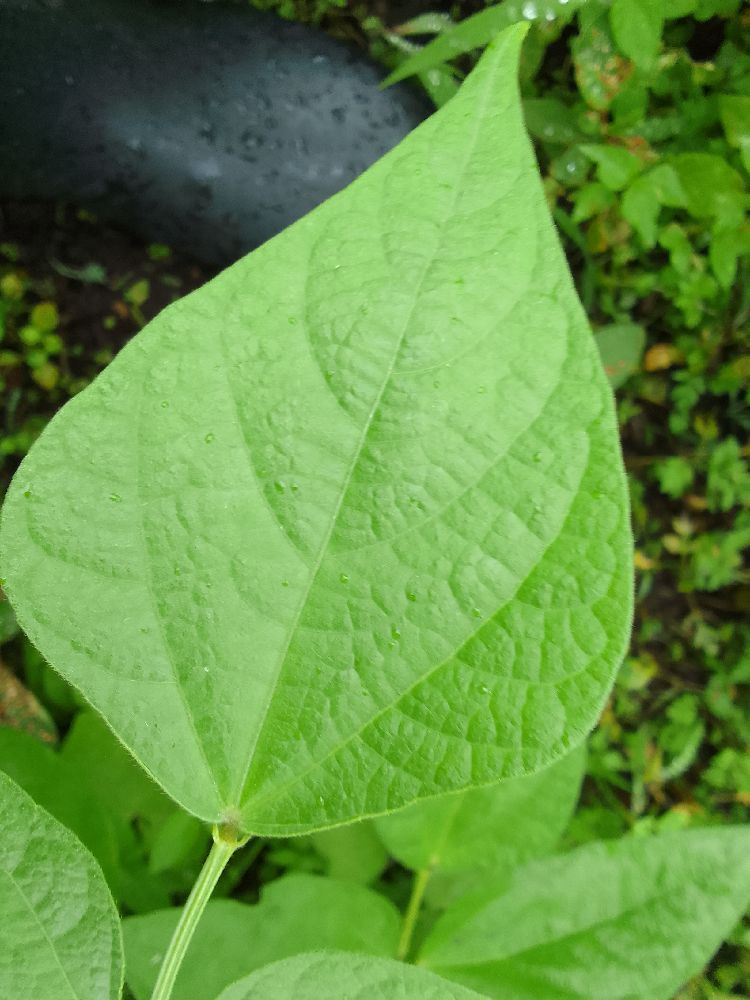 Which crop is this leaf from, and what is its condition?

common bean, healthy
